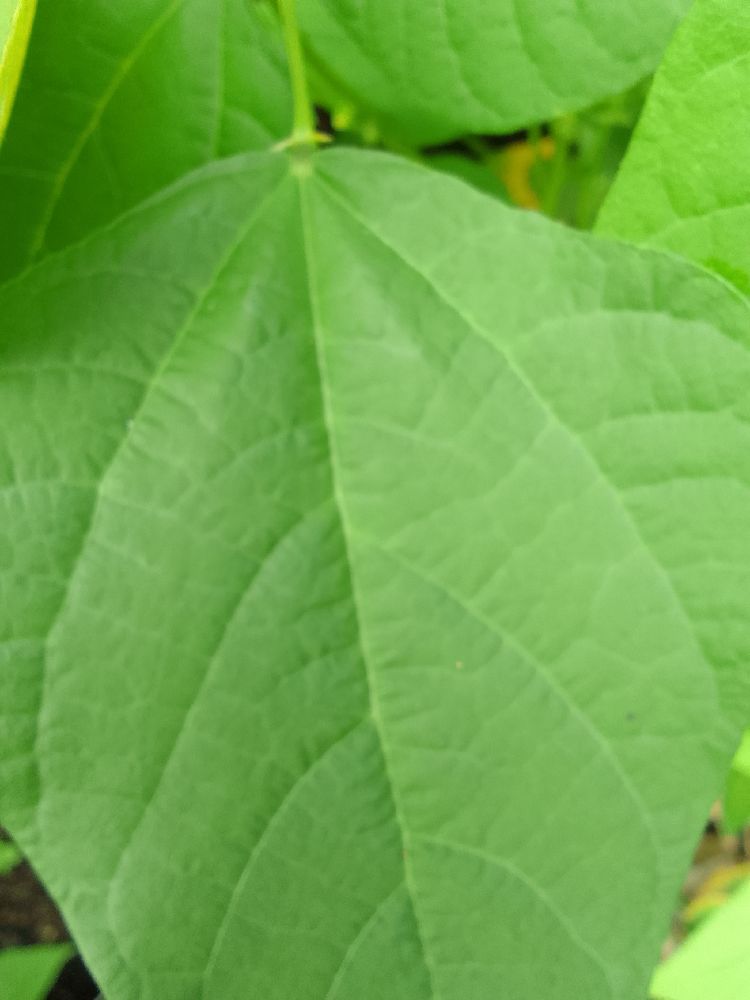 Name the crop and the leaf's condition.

common bean, healthy
